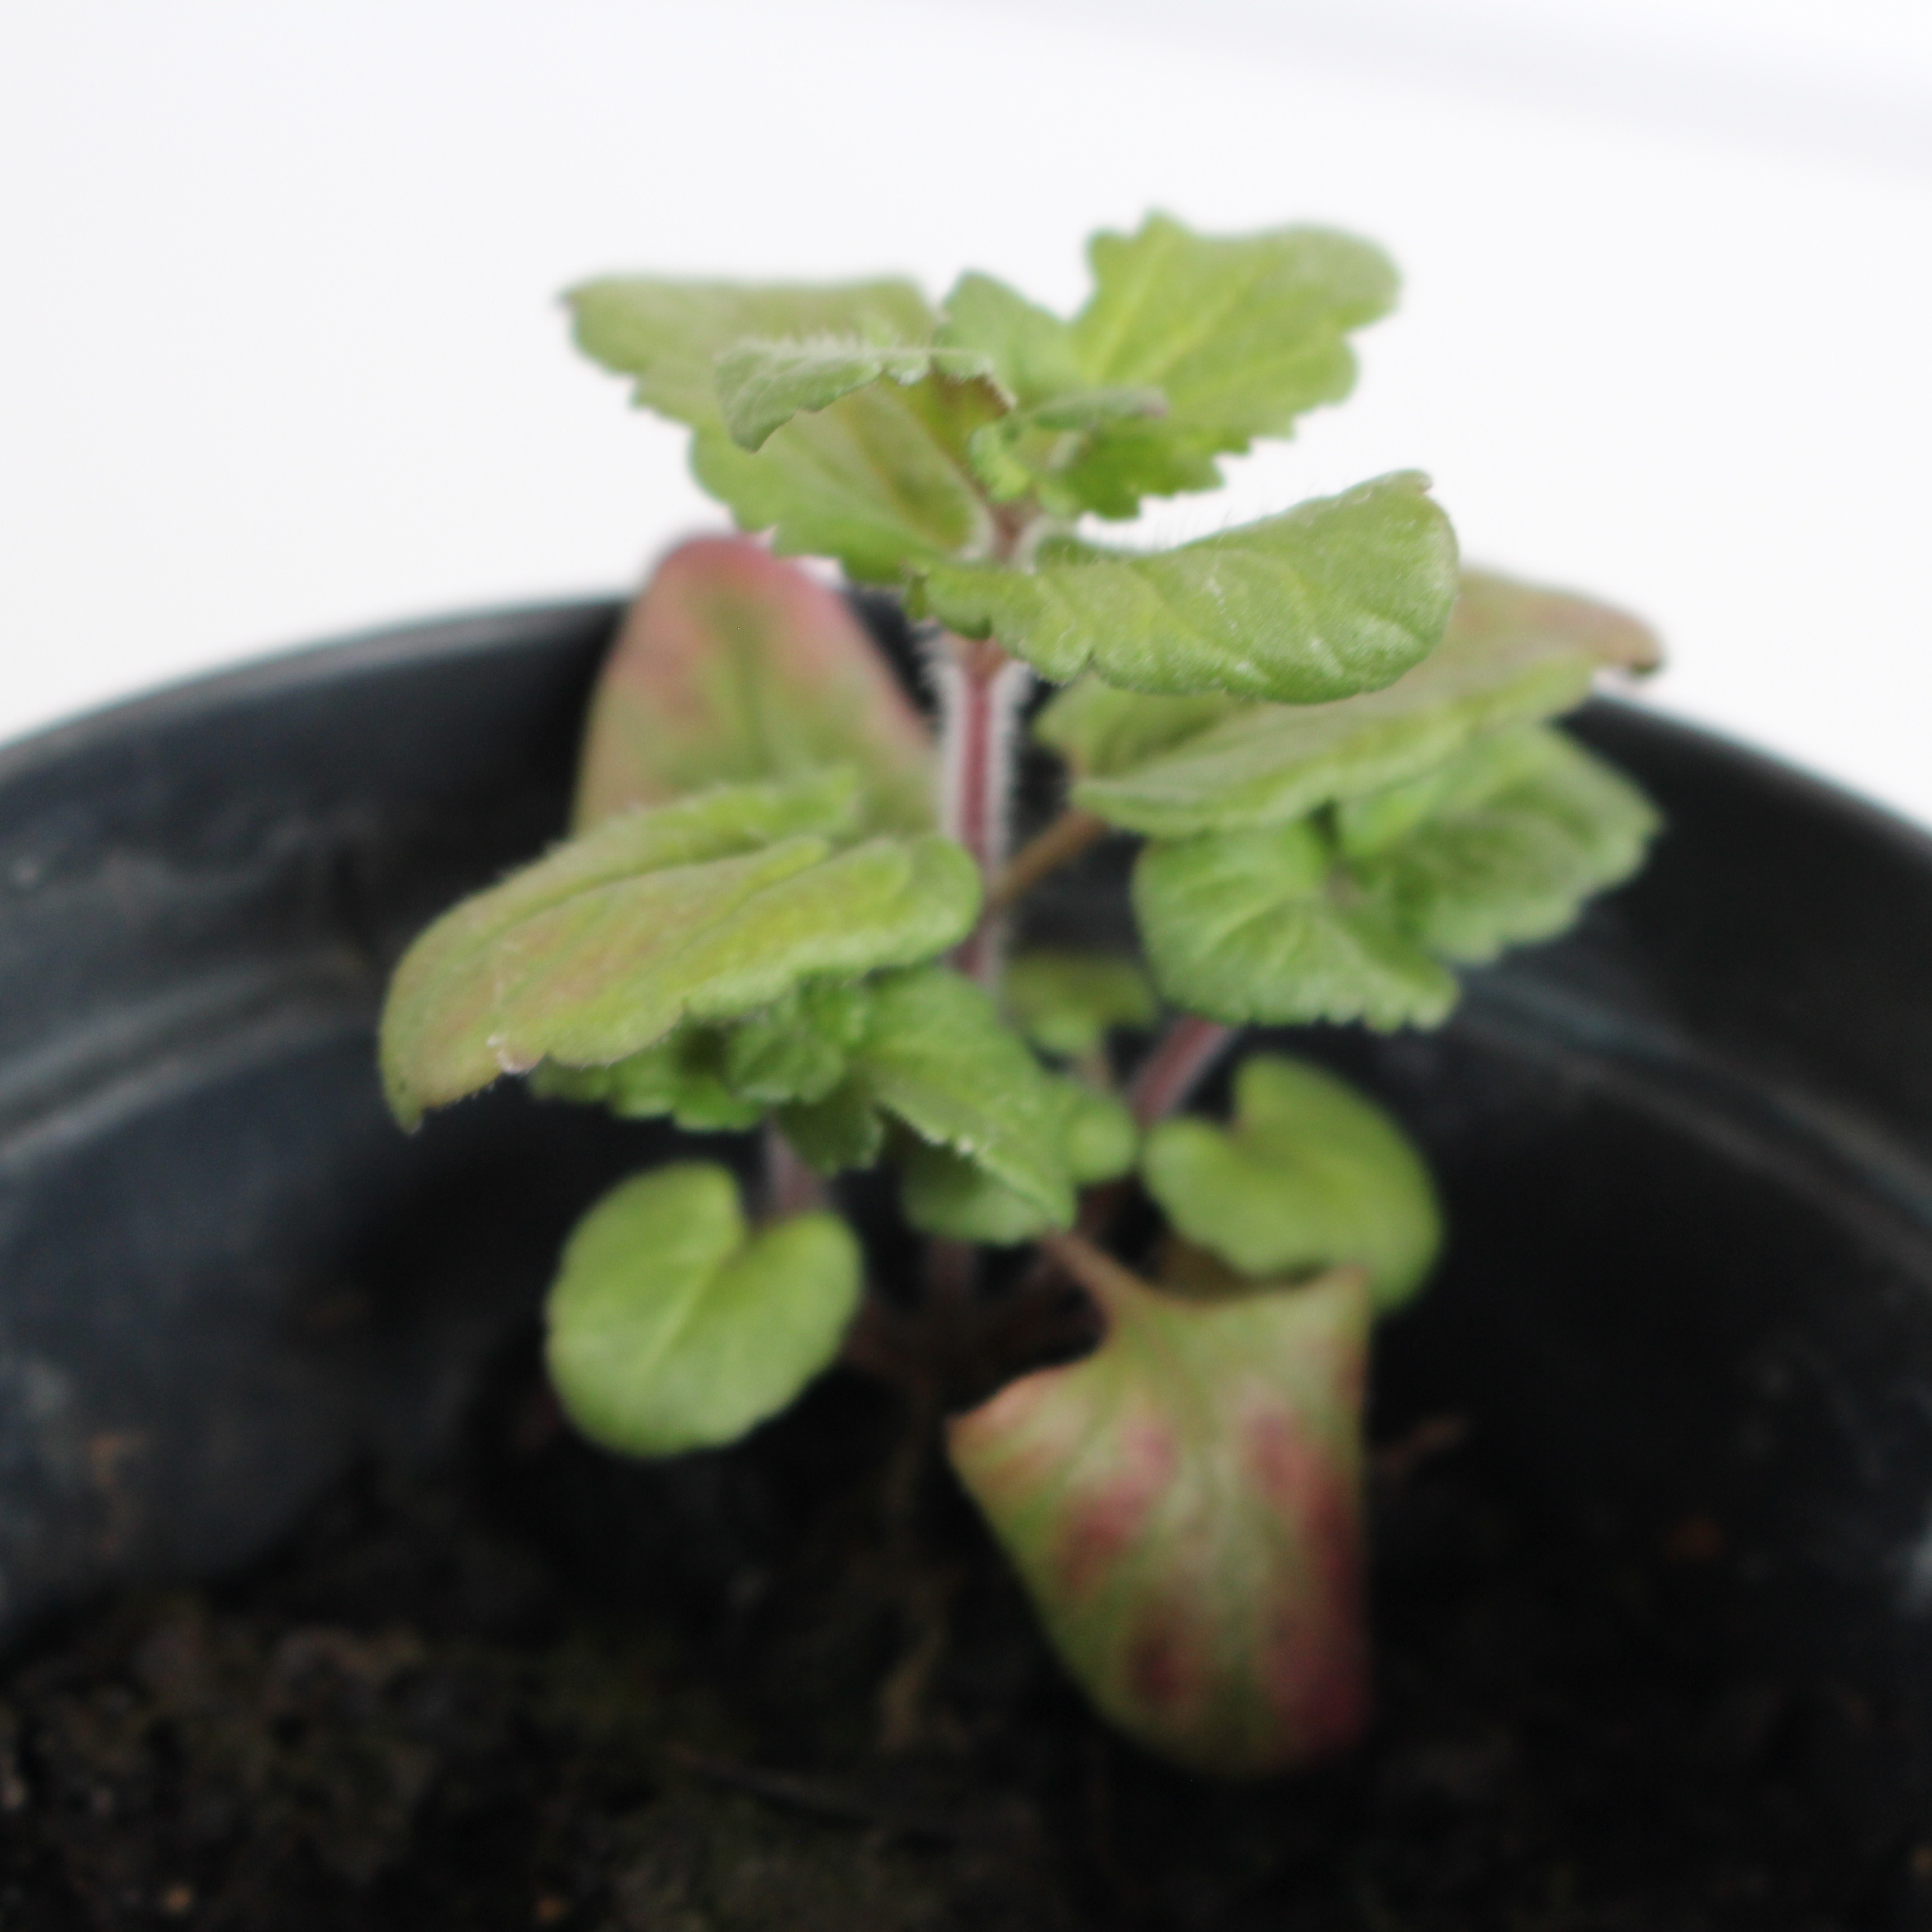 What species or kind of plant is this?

Veronica persica
